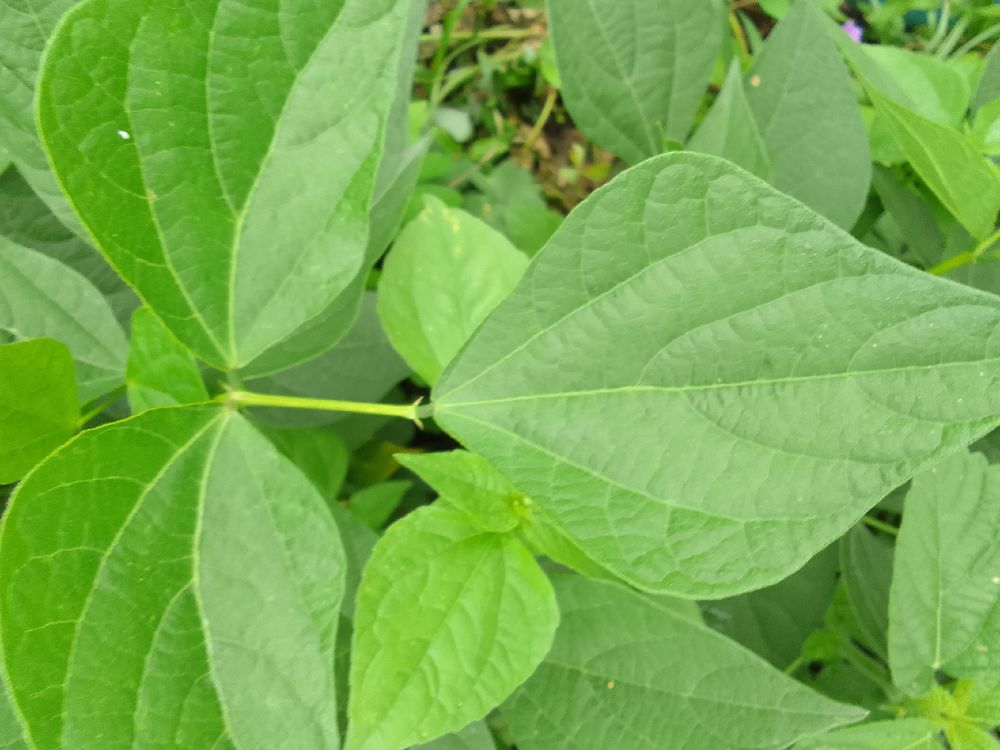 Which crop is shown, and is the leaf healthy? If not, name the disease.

common bean, healthy
